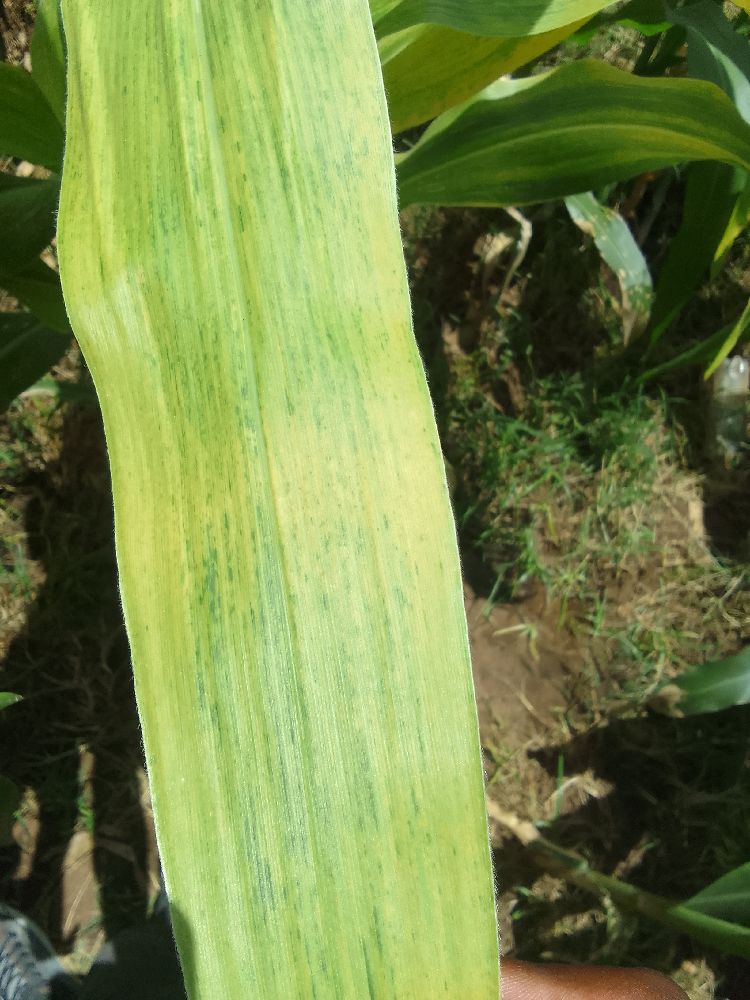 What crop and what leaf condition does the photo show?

maize, maize lethal necrosis
